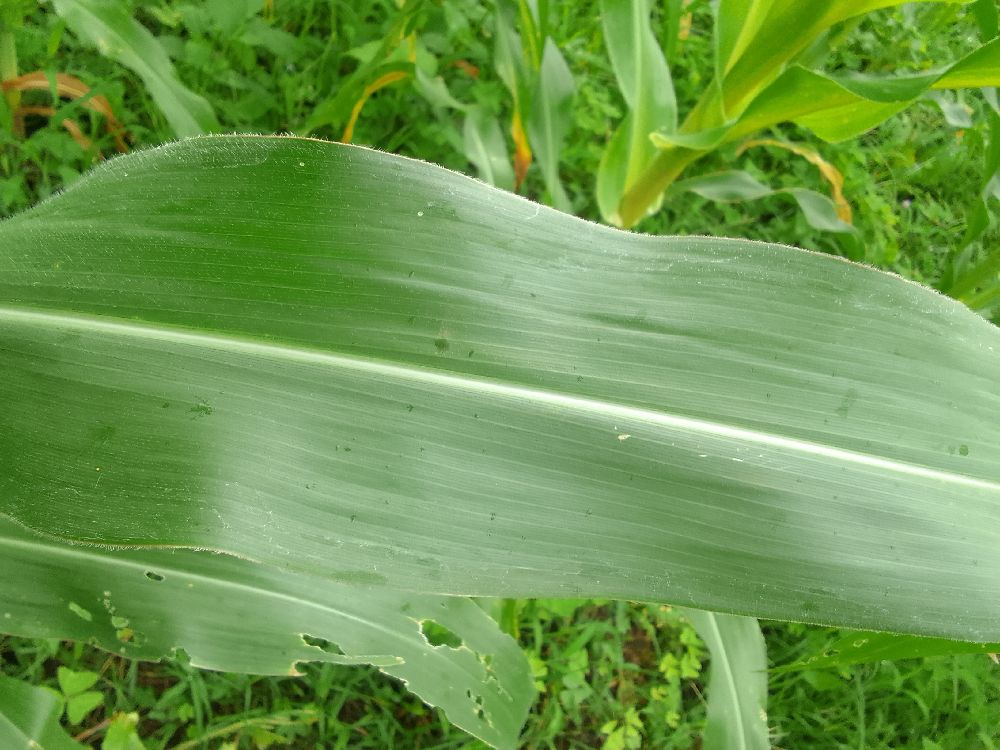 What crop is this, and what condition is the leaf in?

maize, healthy
